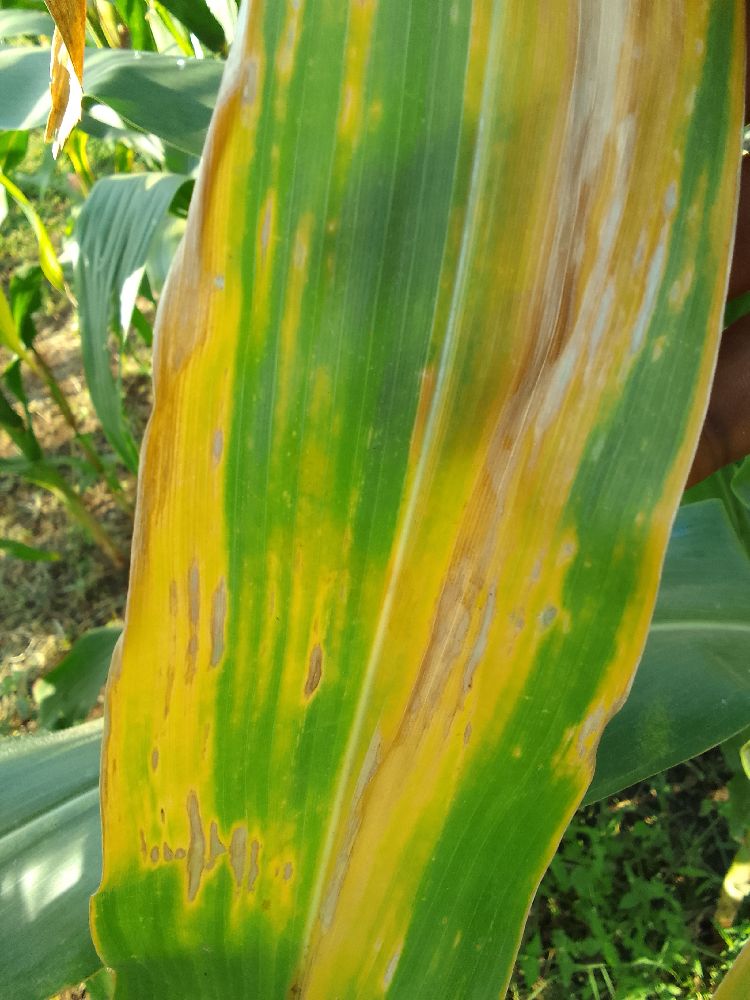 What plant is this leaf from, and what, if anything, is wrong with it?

maize, maize lethal necrosis
